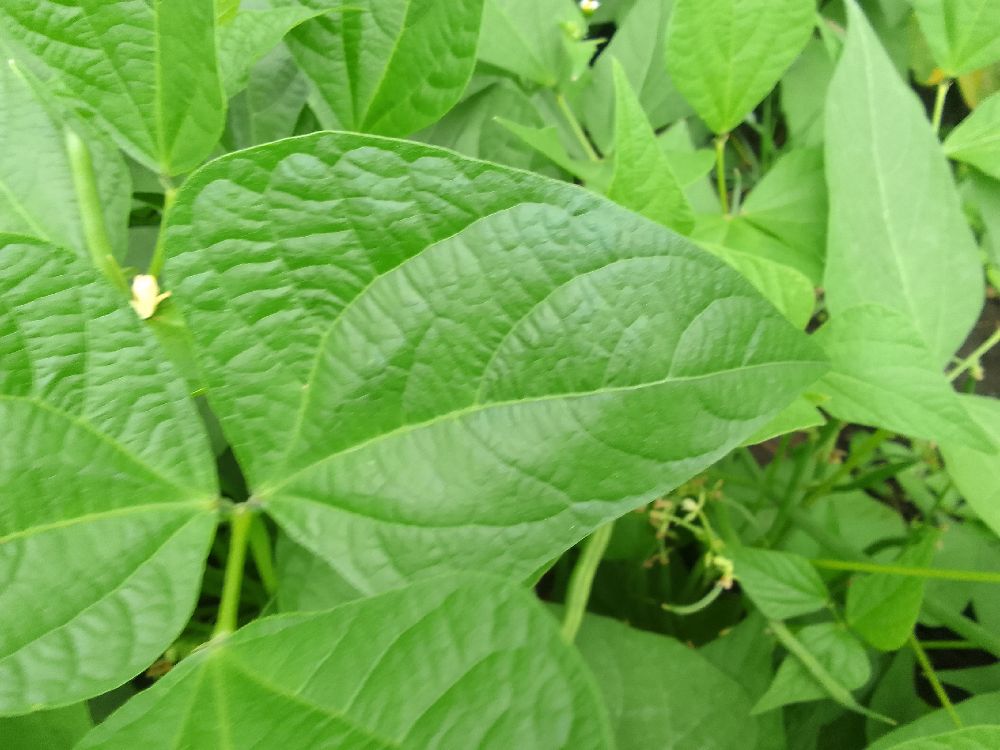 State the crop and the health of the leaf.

common bean, healthy
